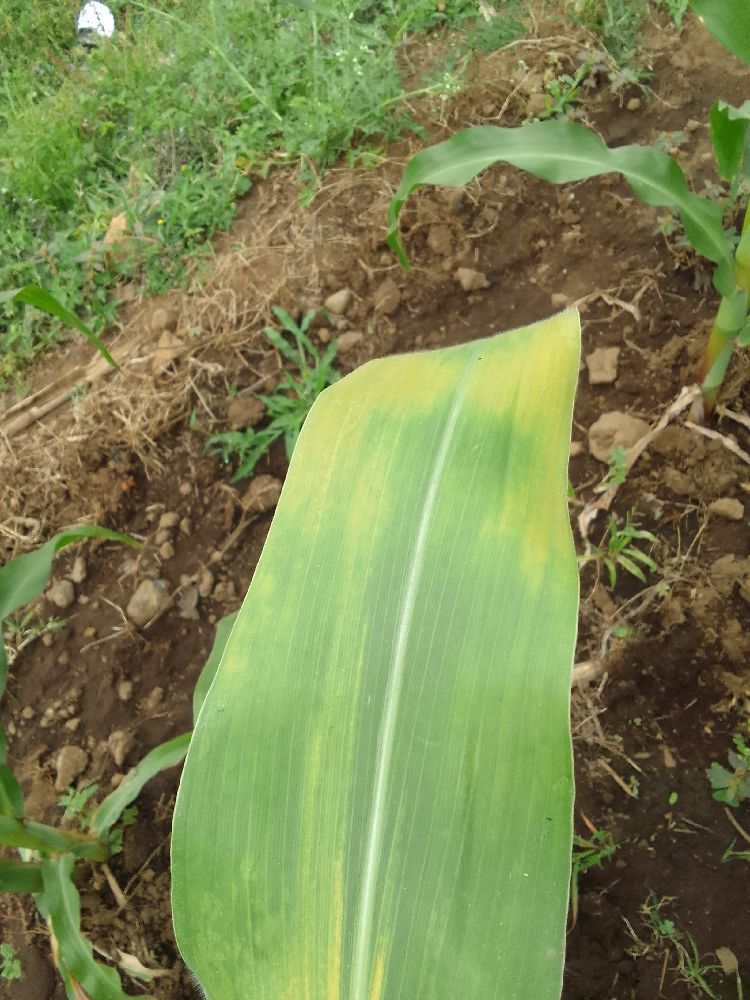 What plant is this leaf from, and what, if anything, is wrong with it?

maize, maize lethal necrosis
